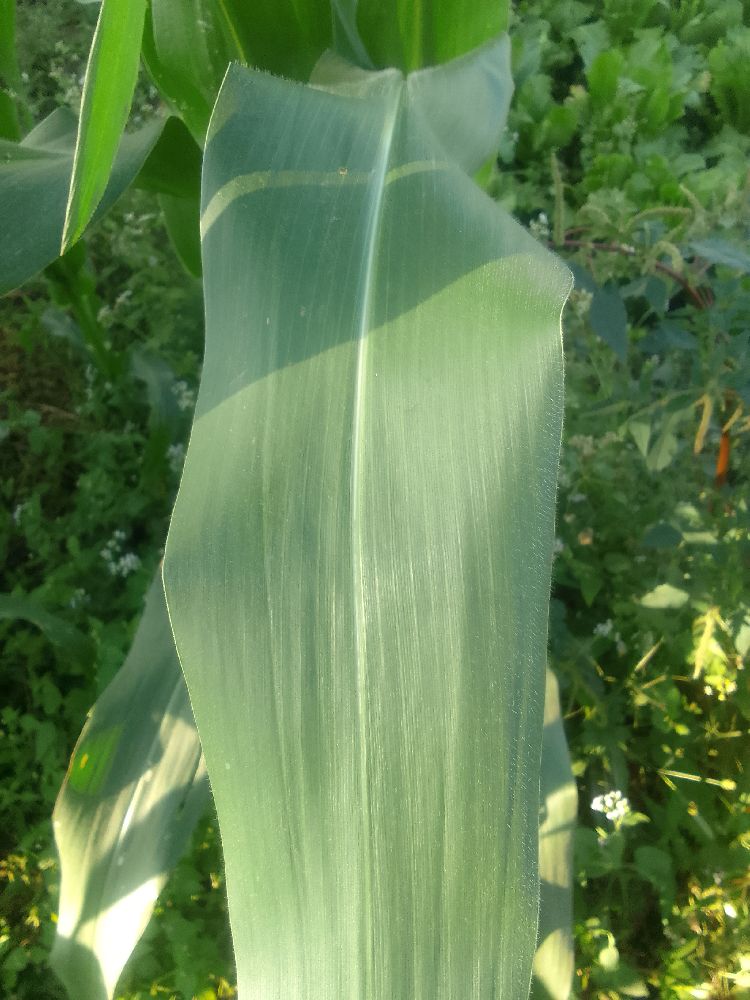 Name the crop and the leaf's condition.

maize, healthy
